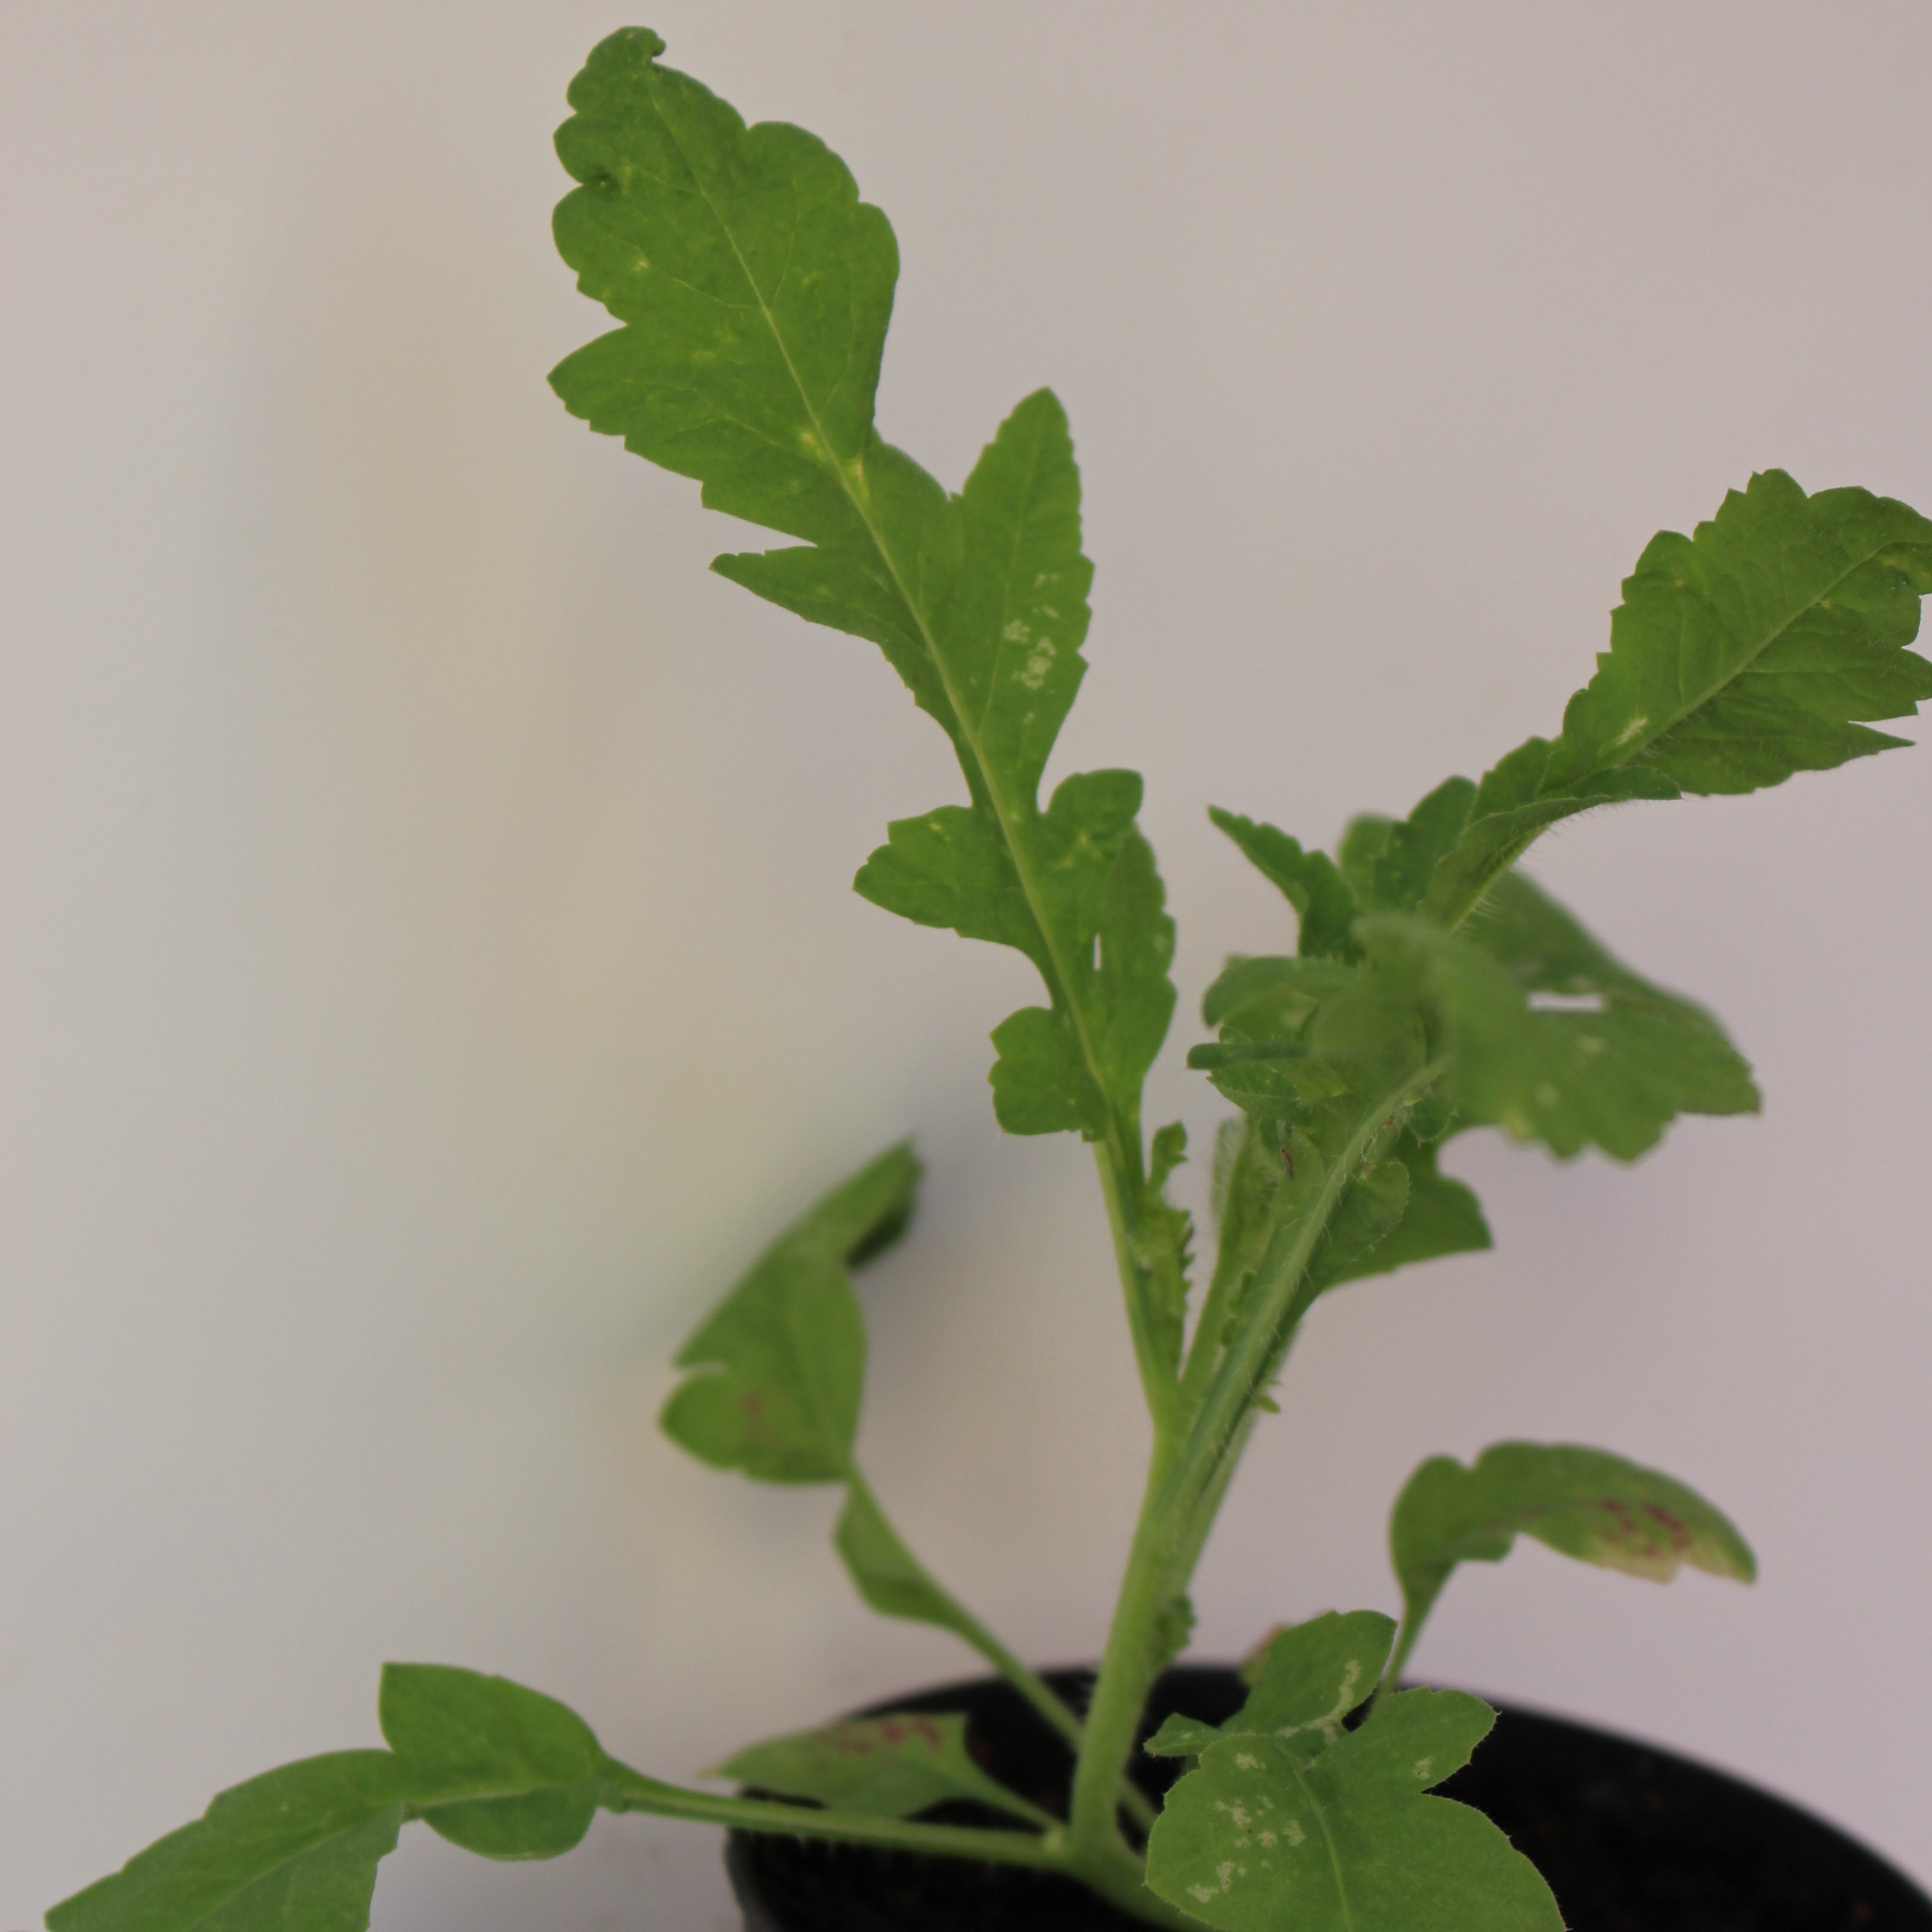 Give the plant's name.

Papaver rhoeas
